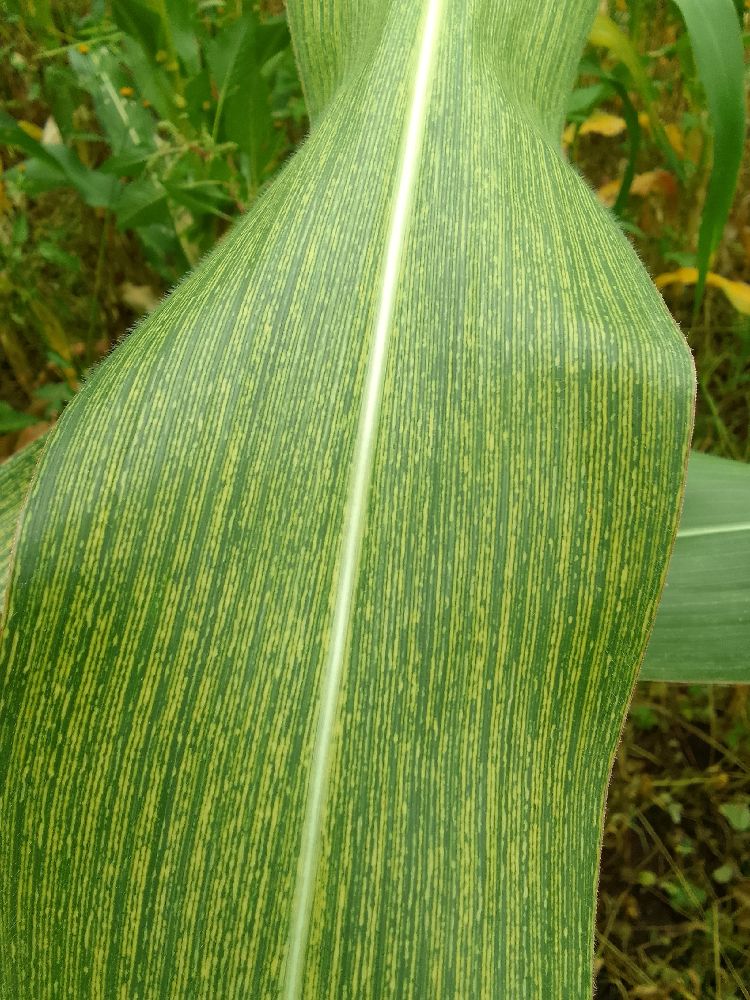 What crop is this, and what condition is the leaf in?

maize, maize streak virus
